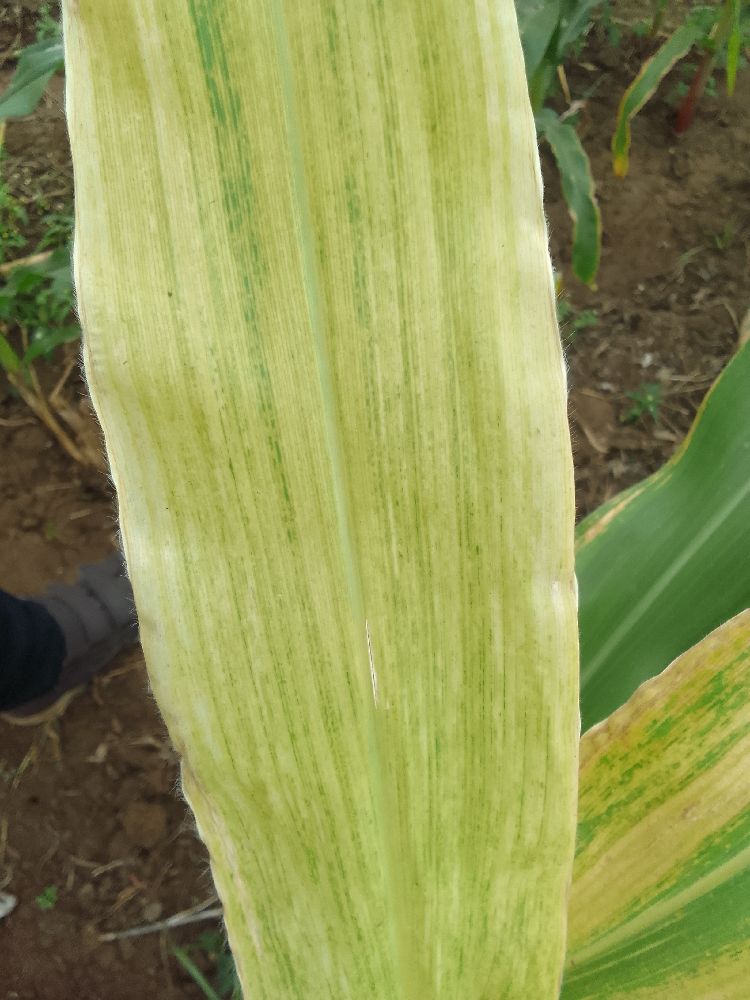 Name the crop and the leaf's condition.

maize, maize lethal necrosis
